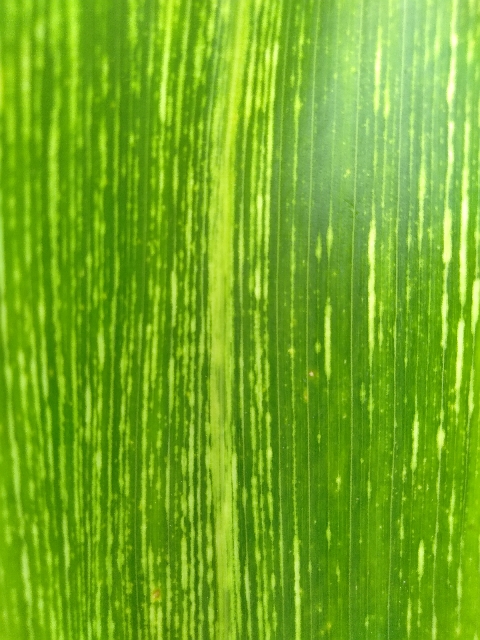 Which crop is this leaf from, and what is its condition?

maize, maize streak virus
